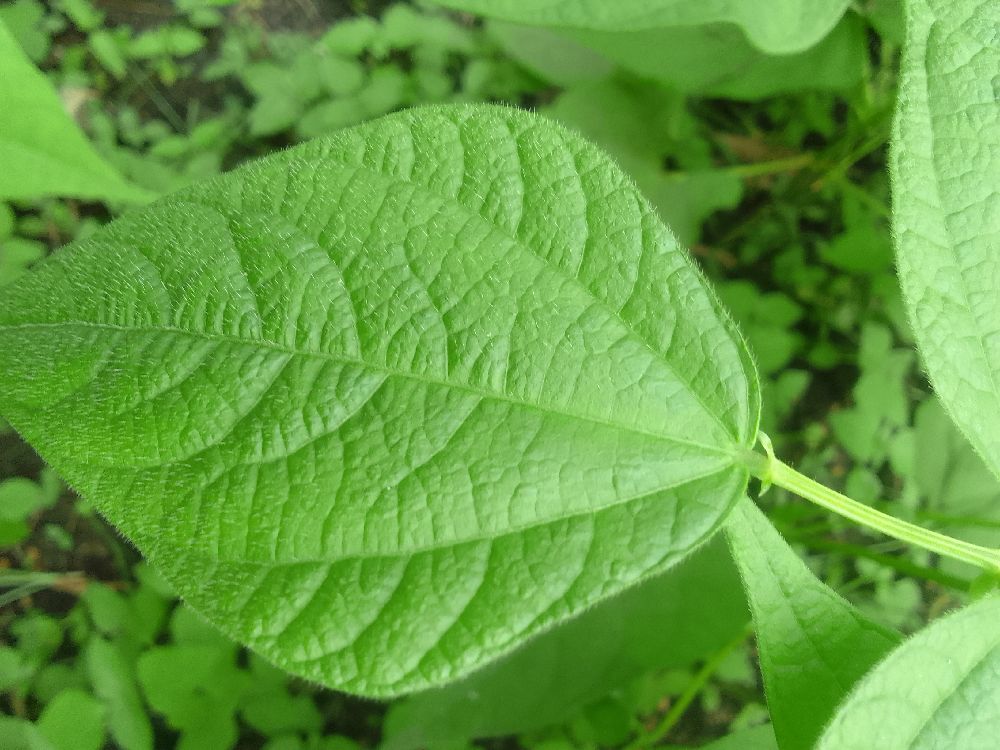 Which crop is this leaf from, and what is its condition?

common bean, healthy
